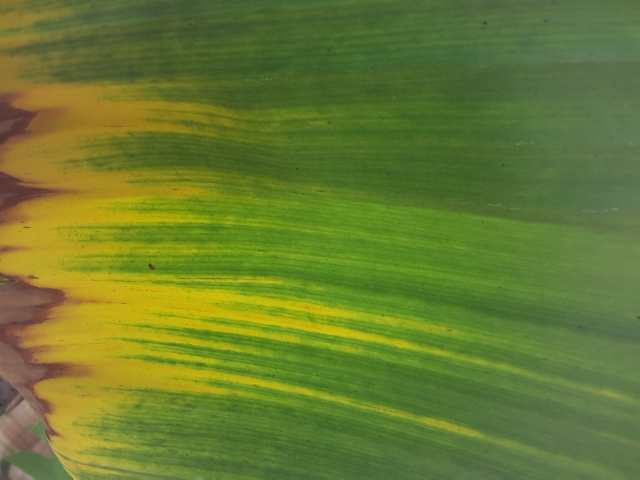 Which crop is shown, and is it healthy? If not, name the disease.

banana, fusarium wilt race 1
